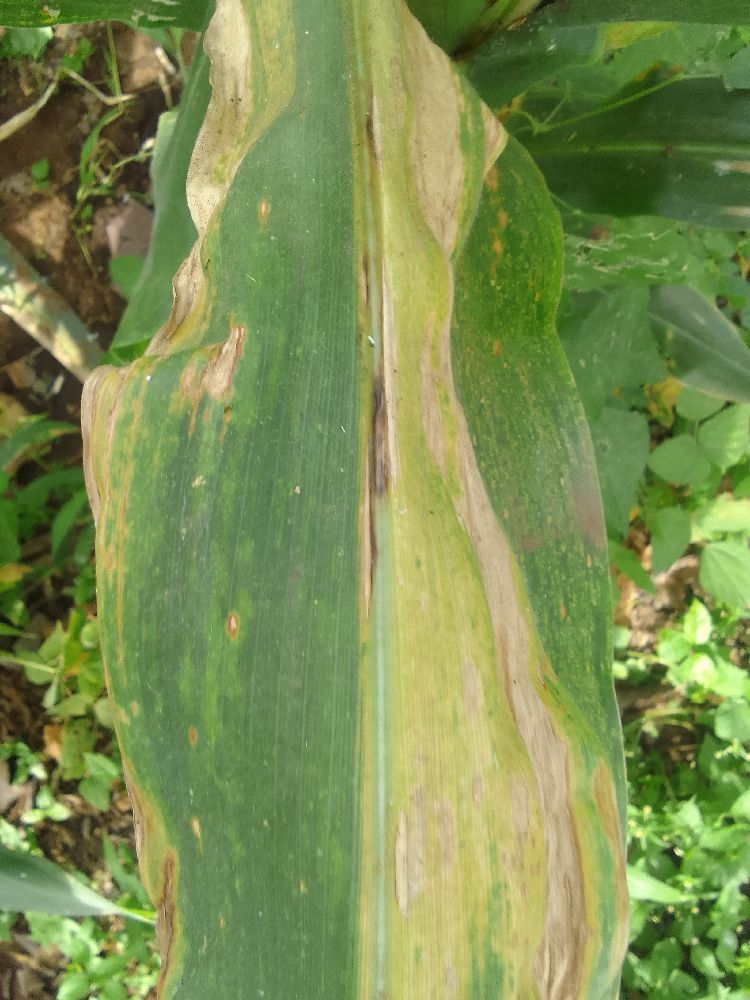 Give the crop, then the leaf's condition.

maize, maize lethal necrosis
